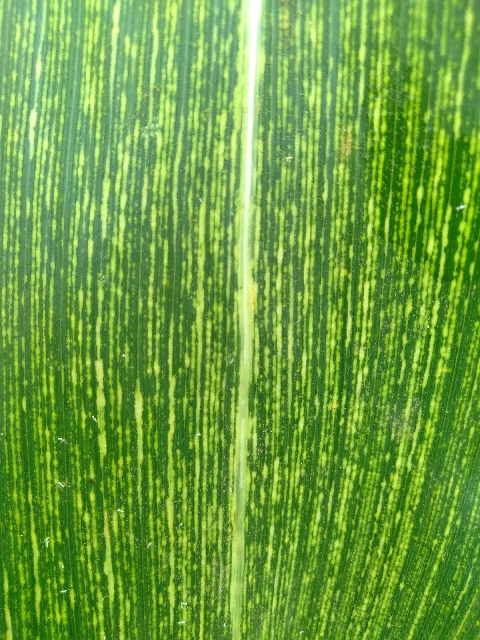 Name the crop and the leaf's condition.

maize, maize streak virus
